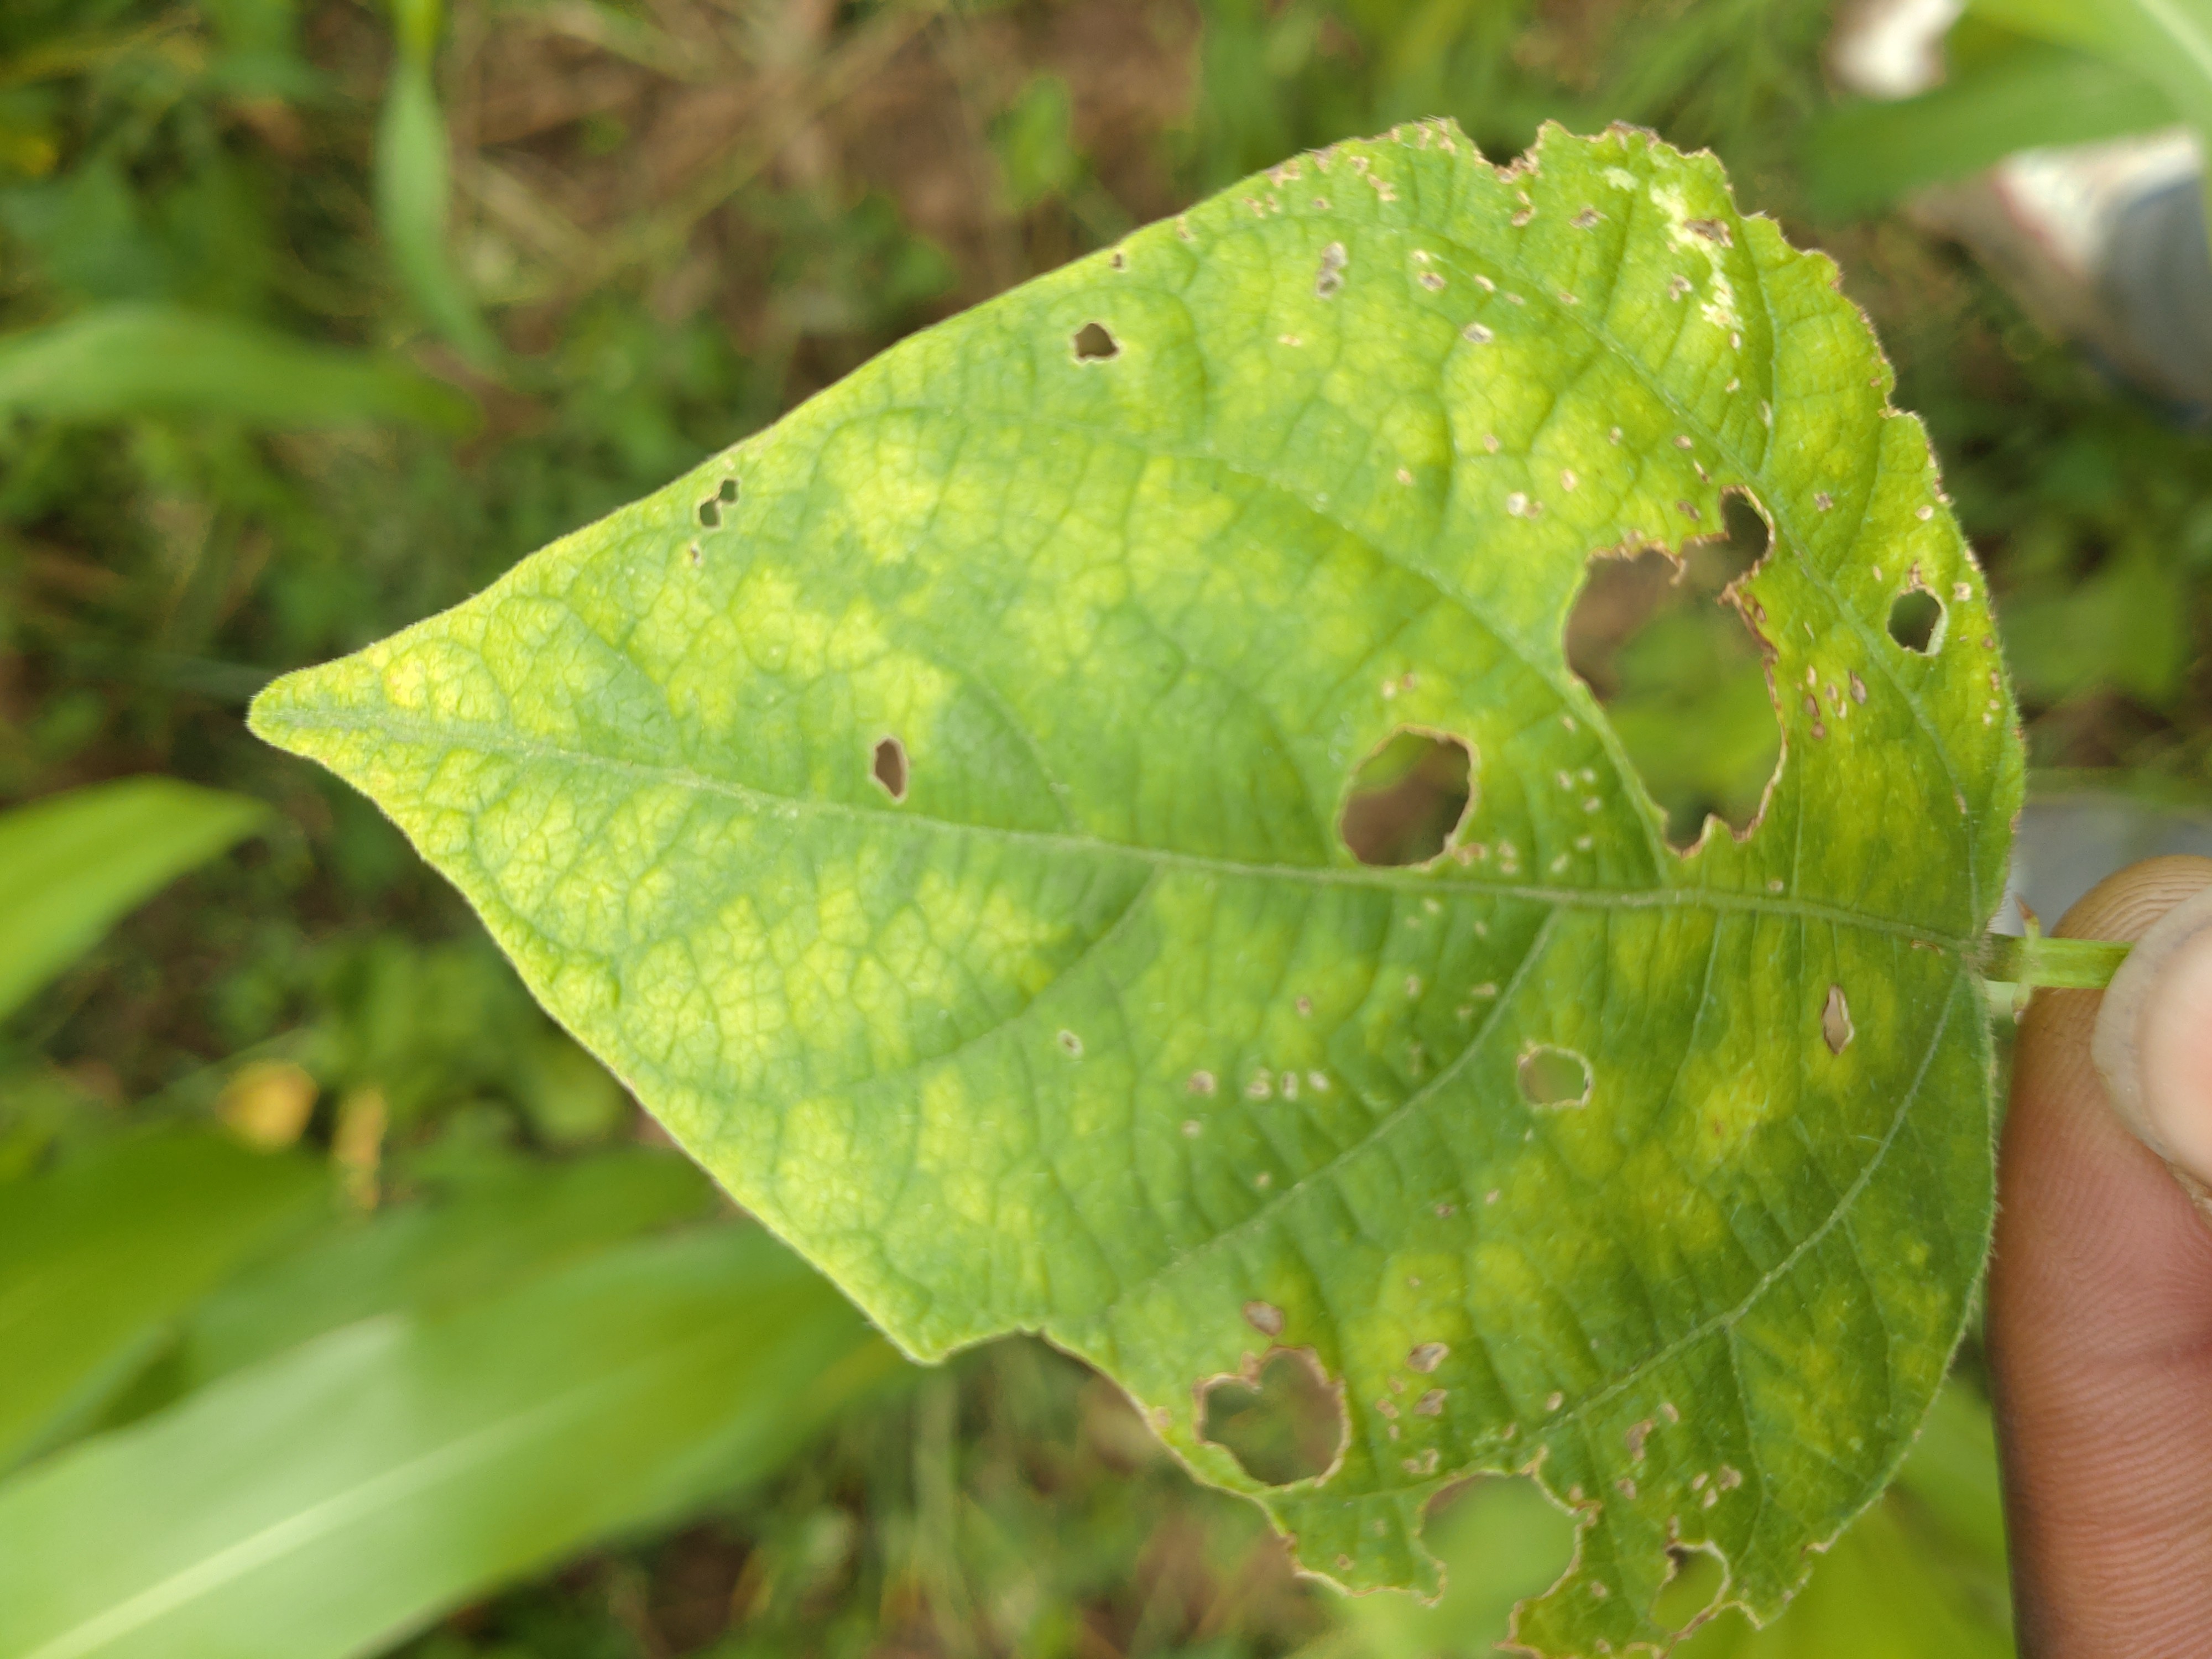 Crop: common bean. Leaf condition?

rust
